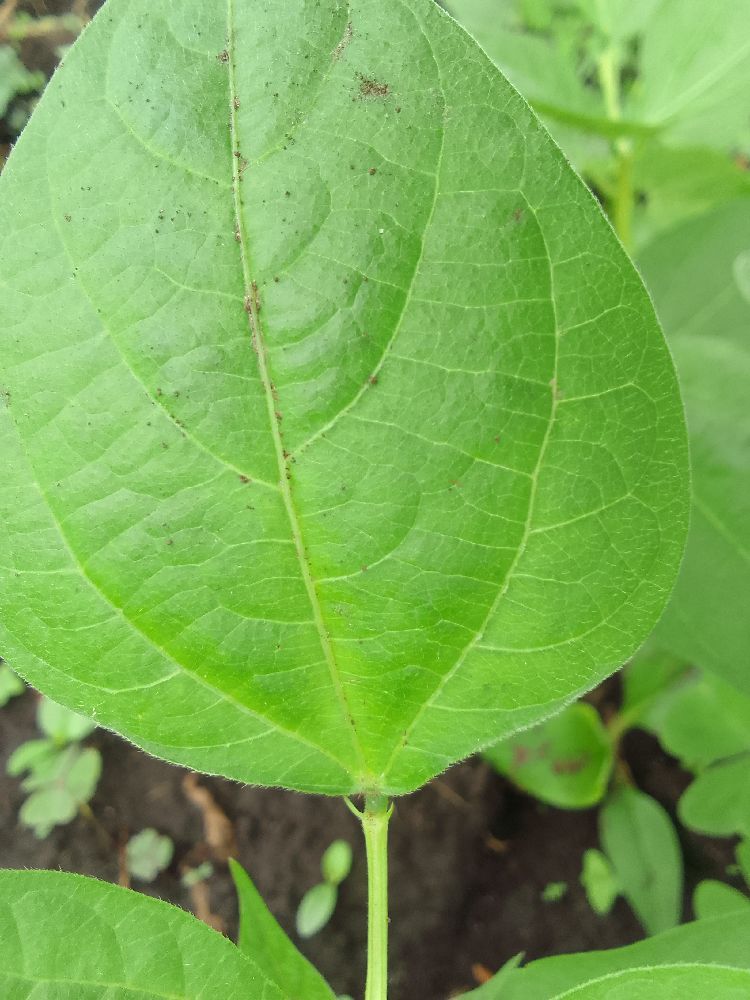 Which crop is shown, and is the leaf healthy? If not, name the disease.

common bean, healthy
